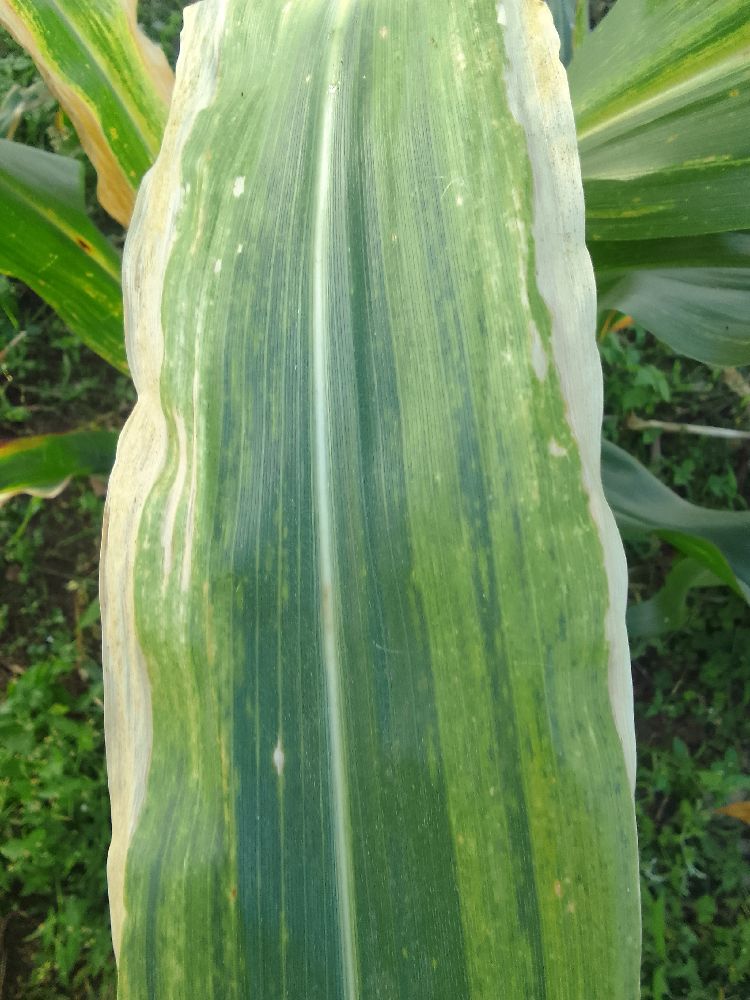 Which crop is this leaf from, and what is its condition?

maize, maize lethal necrosis
